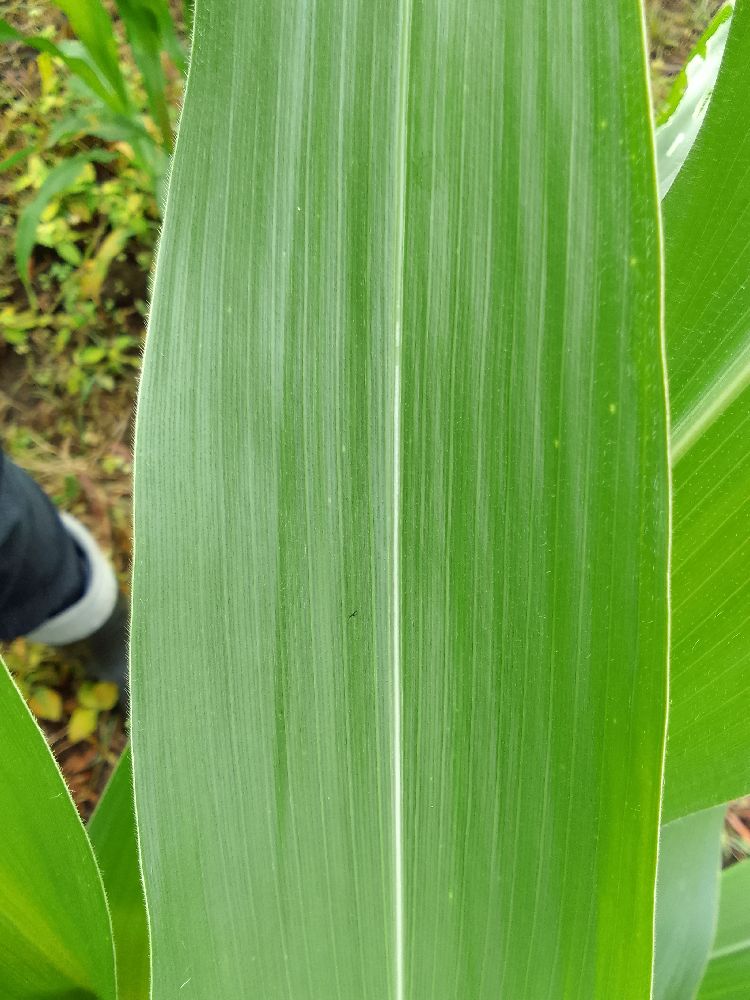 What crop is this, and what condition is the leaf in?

maize, healthy
